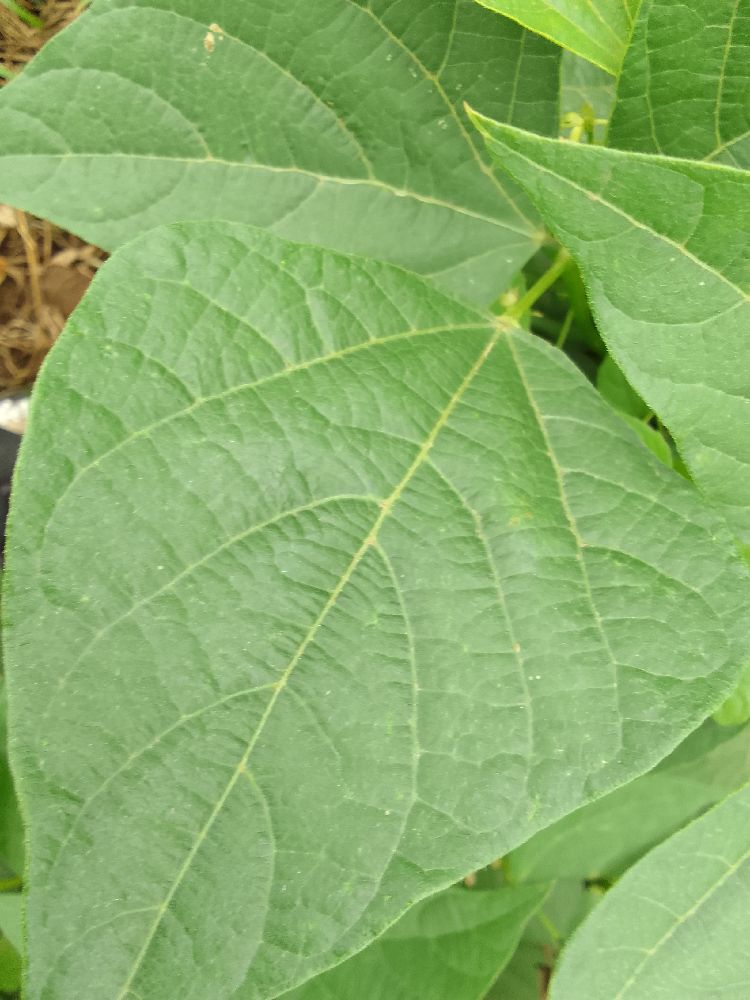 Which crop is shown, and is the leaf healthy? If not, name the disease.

common bean, healthy
